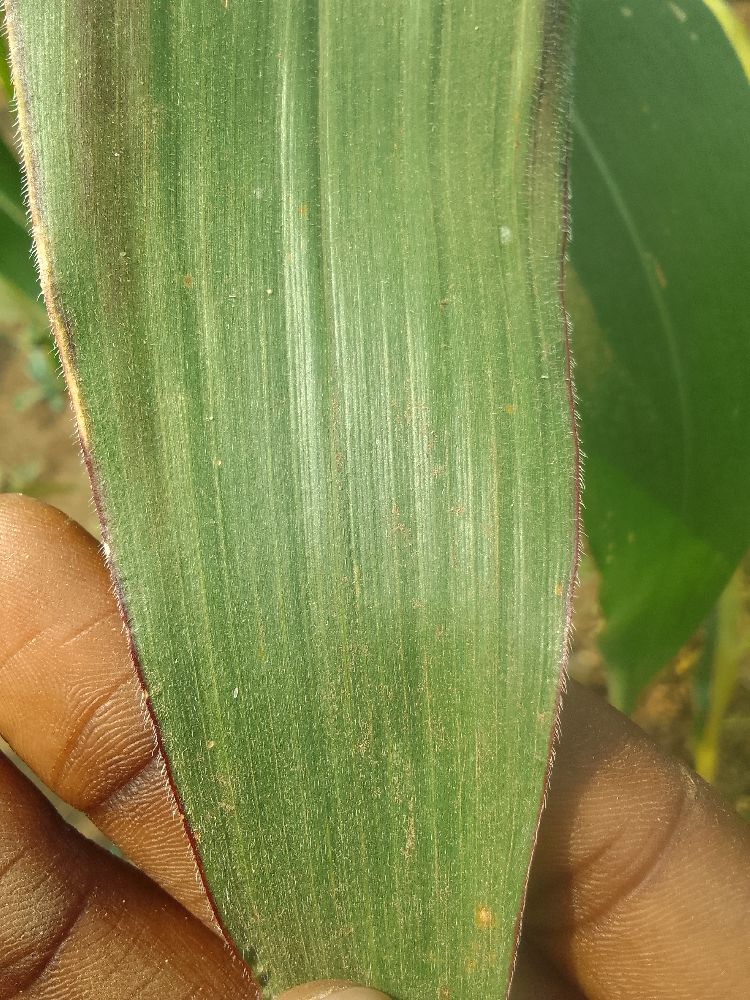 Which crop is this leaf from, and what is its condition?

maize, healthy
